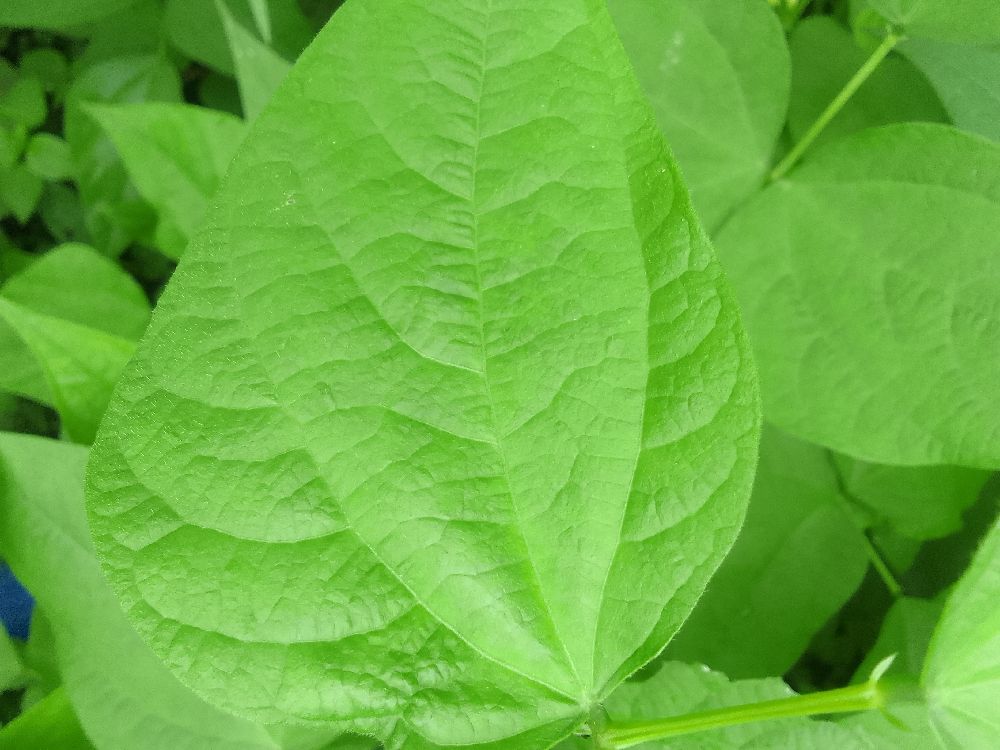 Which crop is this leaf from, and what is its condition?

common bean, healthy
